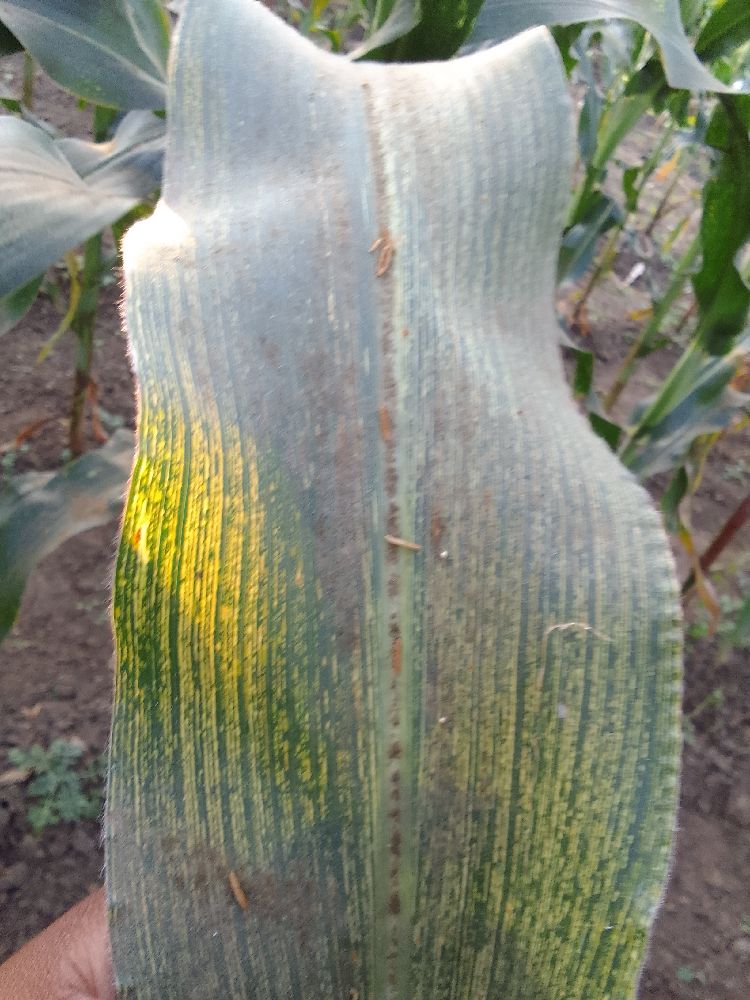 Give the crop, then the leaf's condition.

maize, maize streak virus
